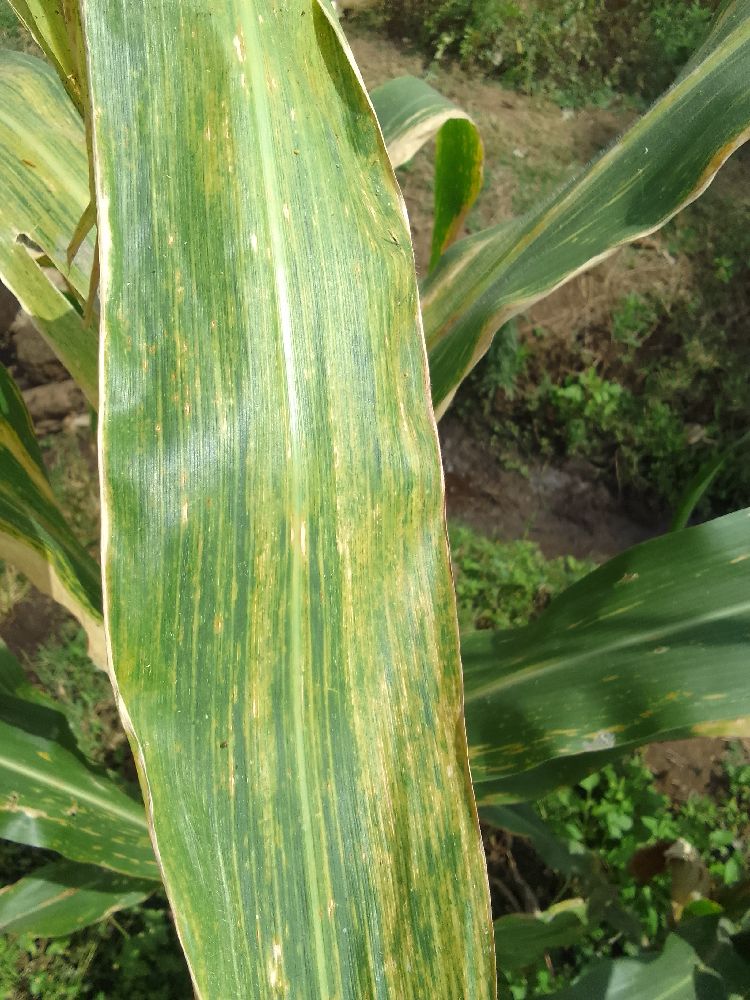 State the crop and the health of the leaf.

maize, maize lethal necrosis
